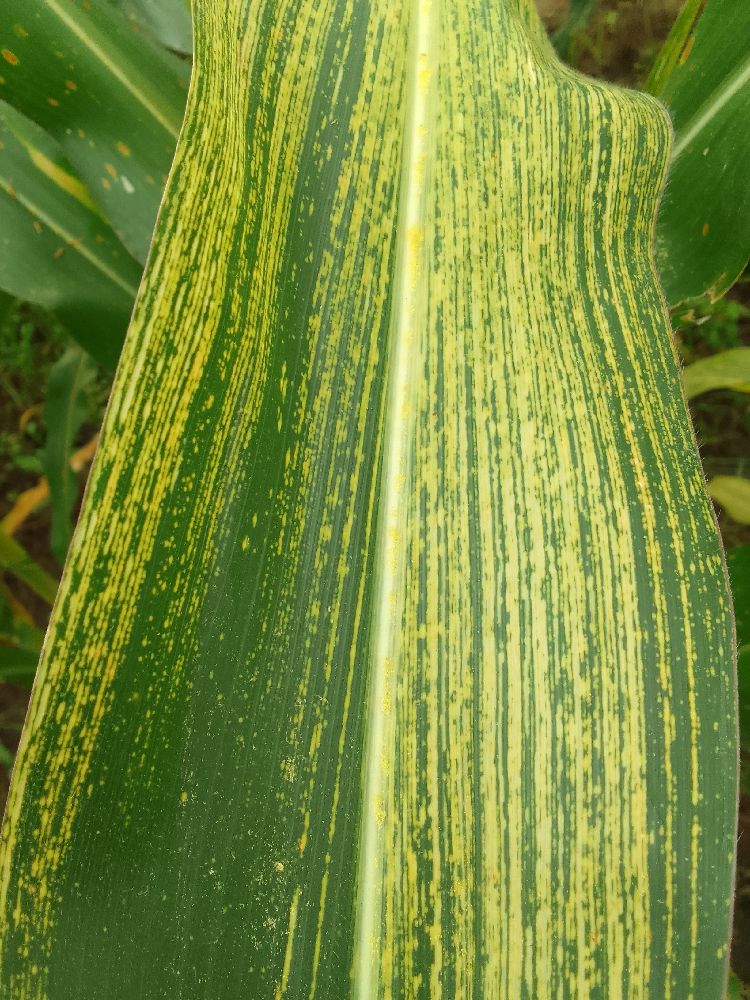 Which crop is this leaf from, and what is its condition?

maize, maize streak virus
